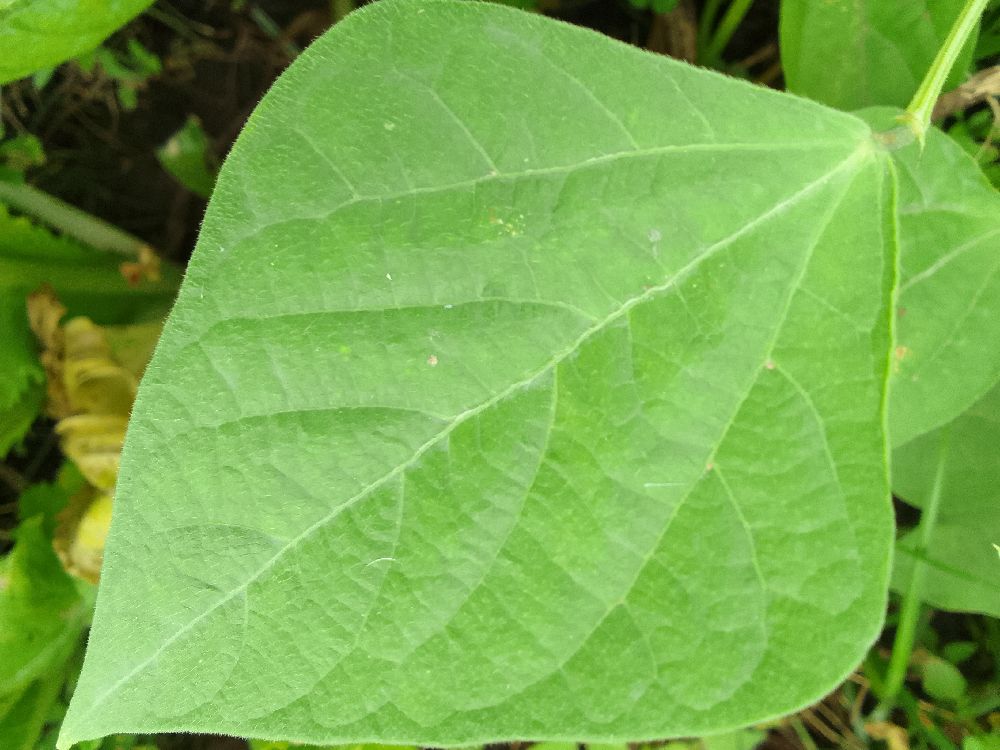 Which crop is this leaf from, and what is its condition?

common bean, healthy
